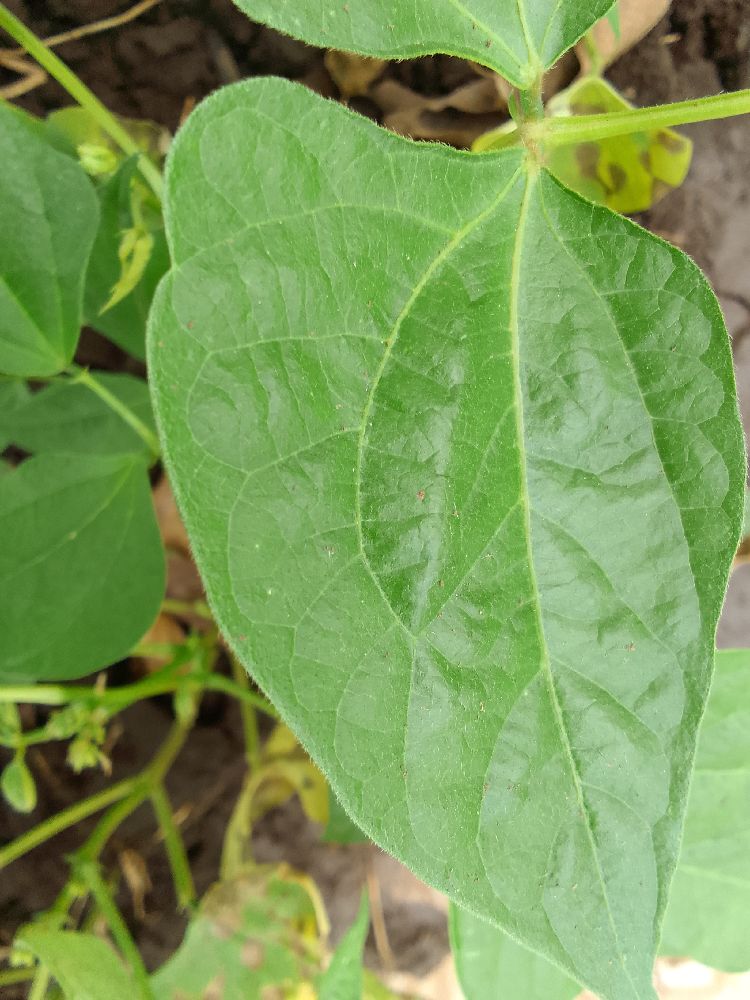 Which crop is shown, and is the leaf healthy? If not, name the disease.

common bean, healthy
